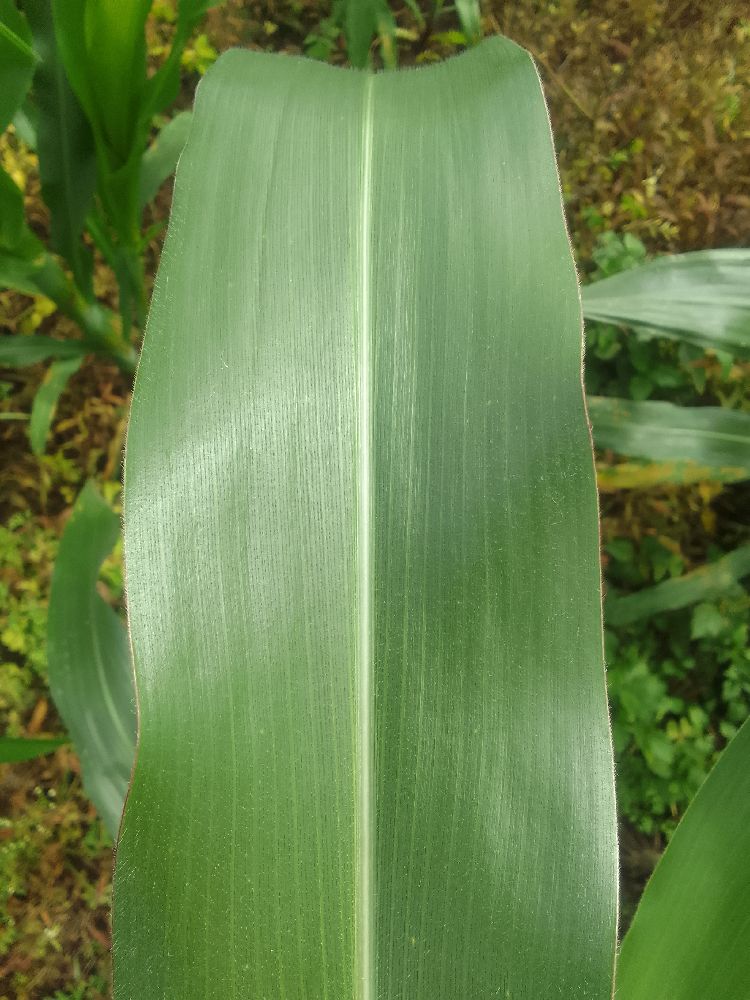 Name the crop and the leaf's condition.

maize, healthy
